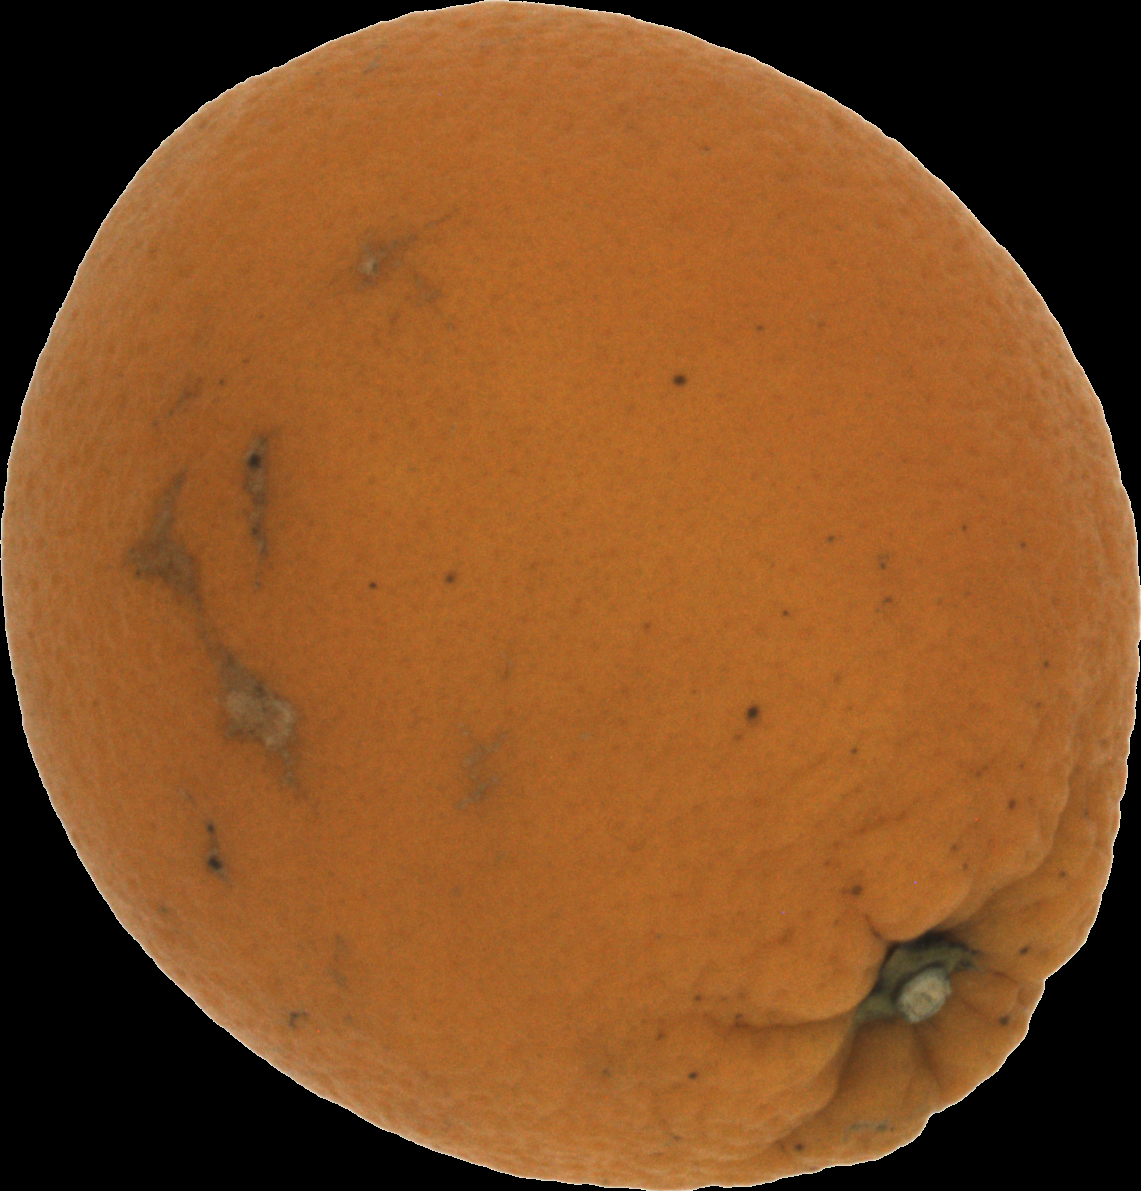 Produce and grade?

orange, bad
